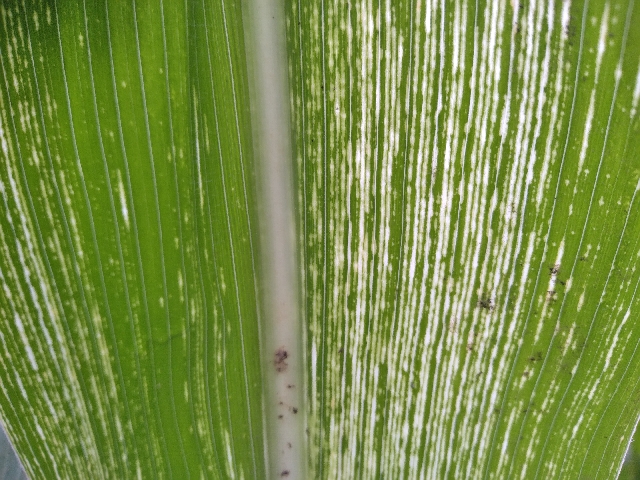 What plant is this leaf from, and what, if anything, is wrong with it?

maize, maize streak virus
